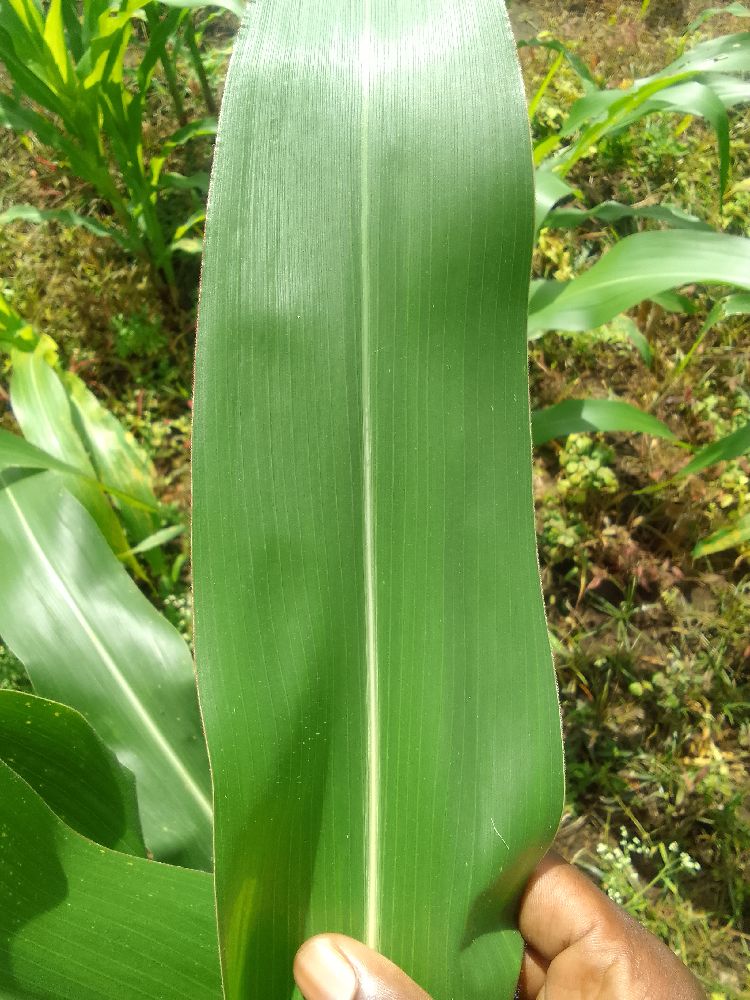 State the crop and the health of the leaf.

maize, healthy
